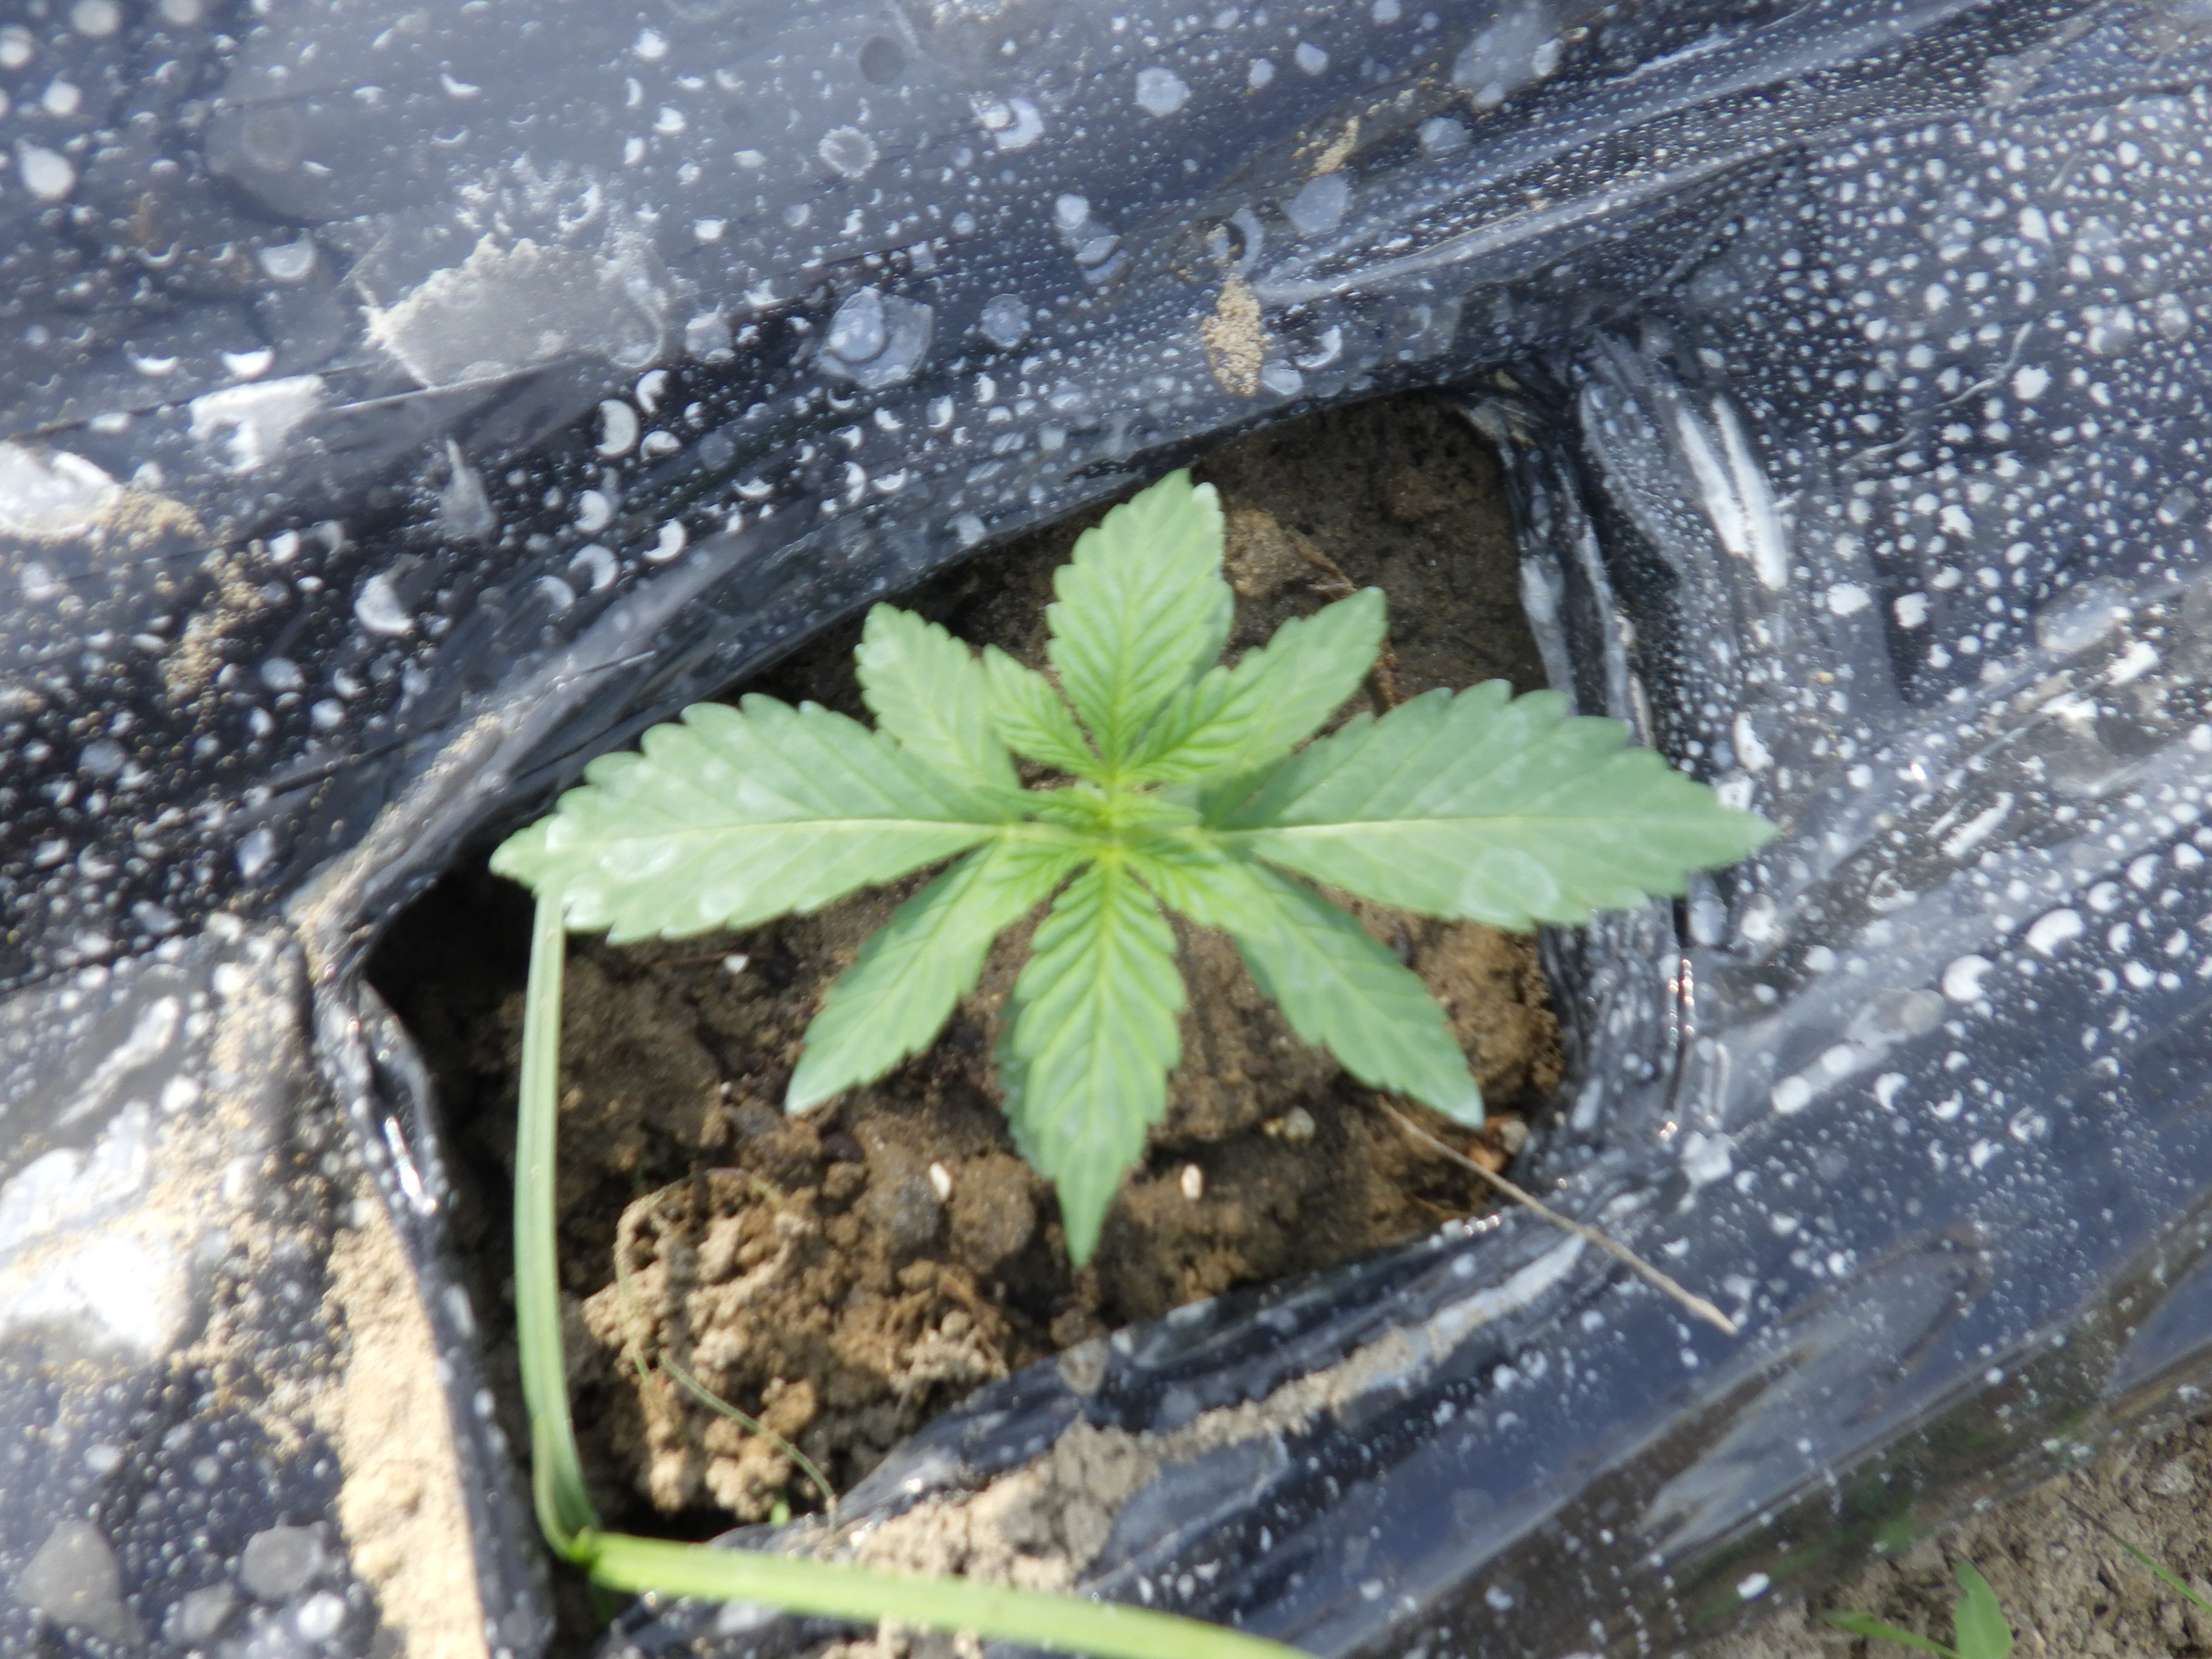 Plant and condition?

hemp, healthy
